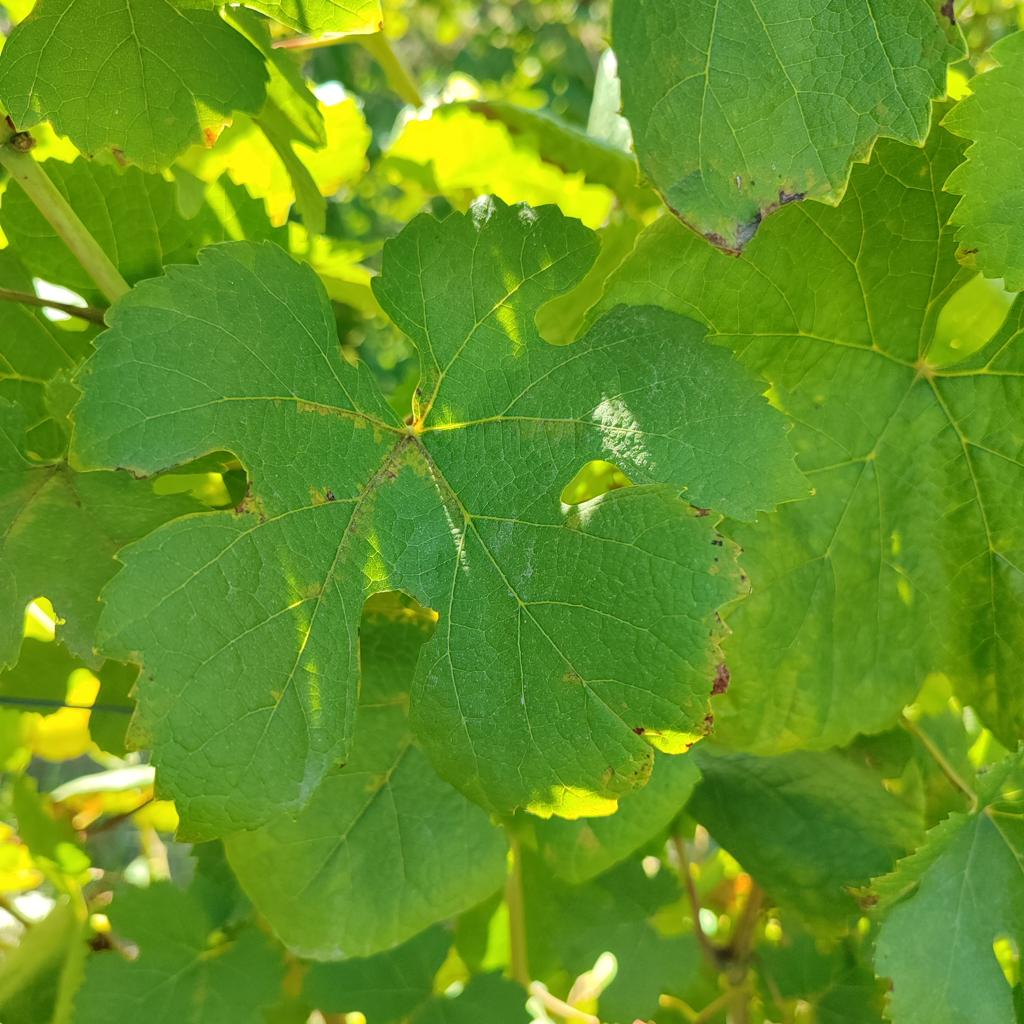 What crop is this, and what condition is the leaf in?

grapevine, downy mildew
